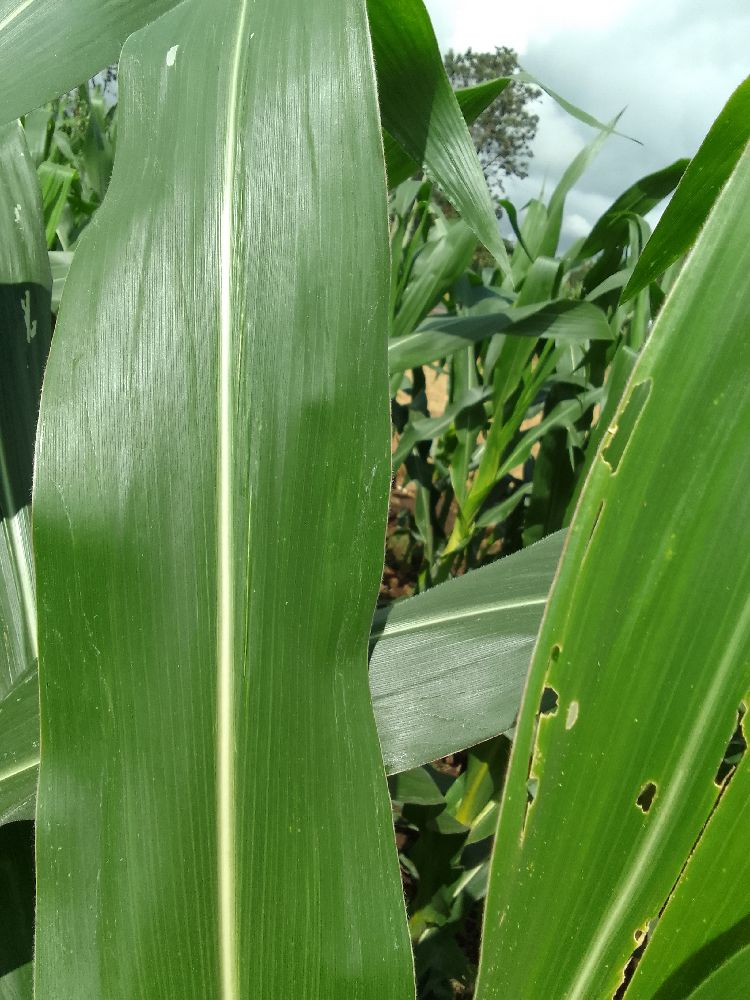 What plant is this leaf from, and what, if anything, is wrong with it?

maize, healthy
